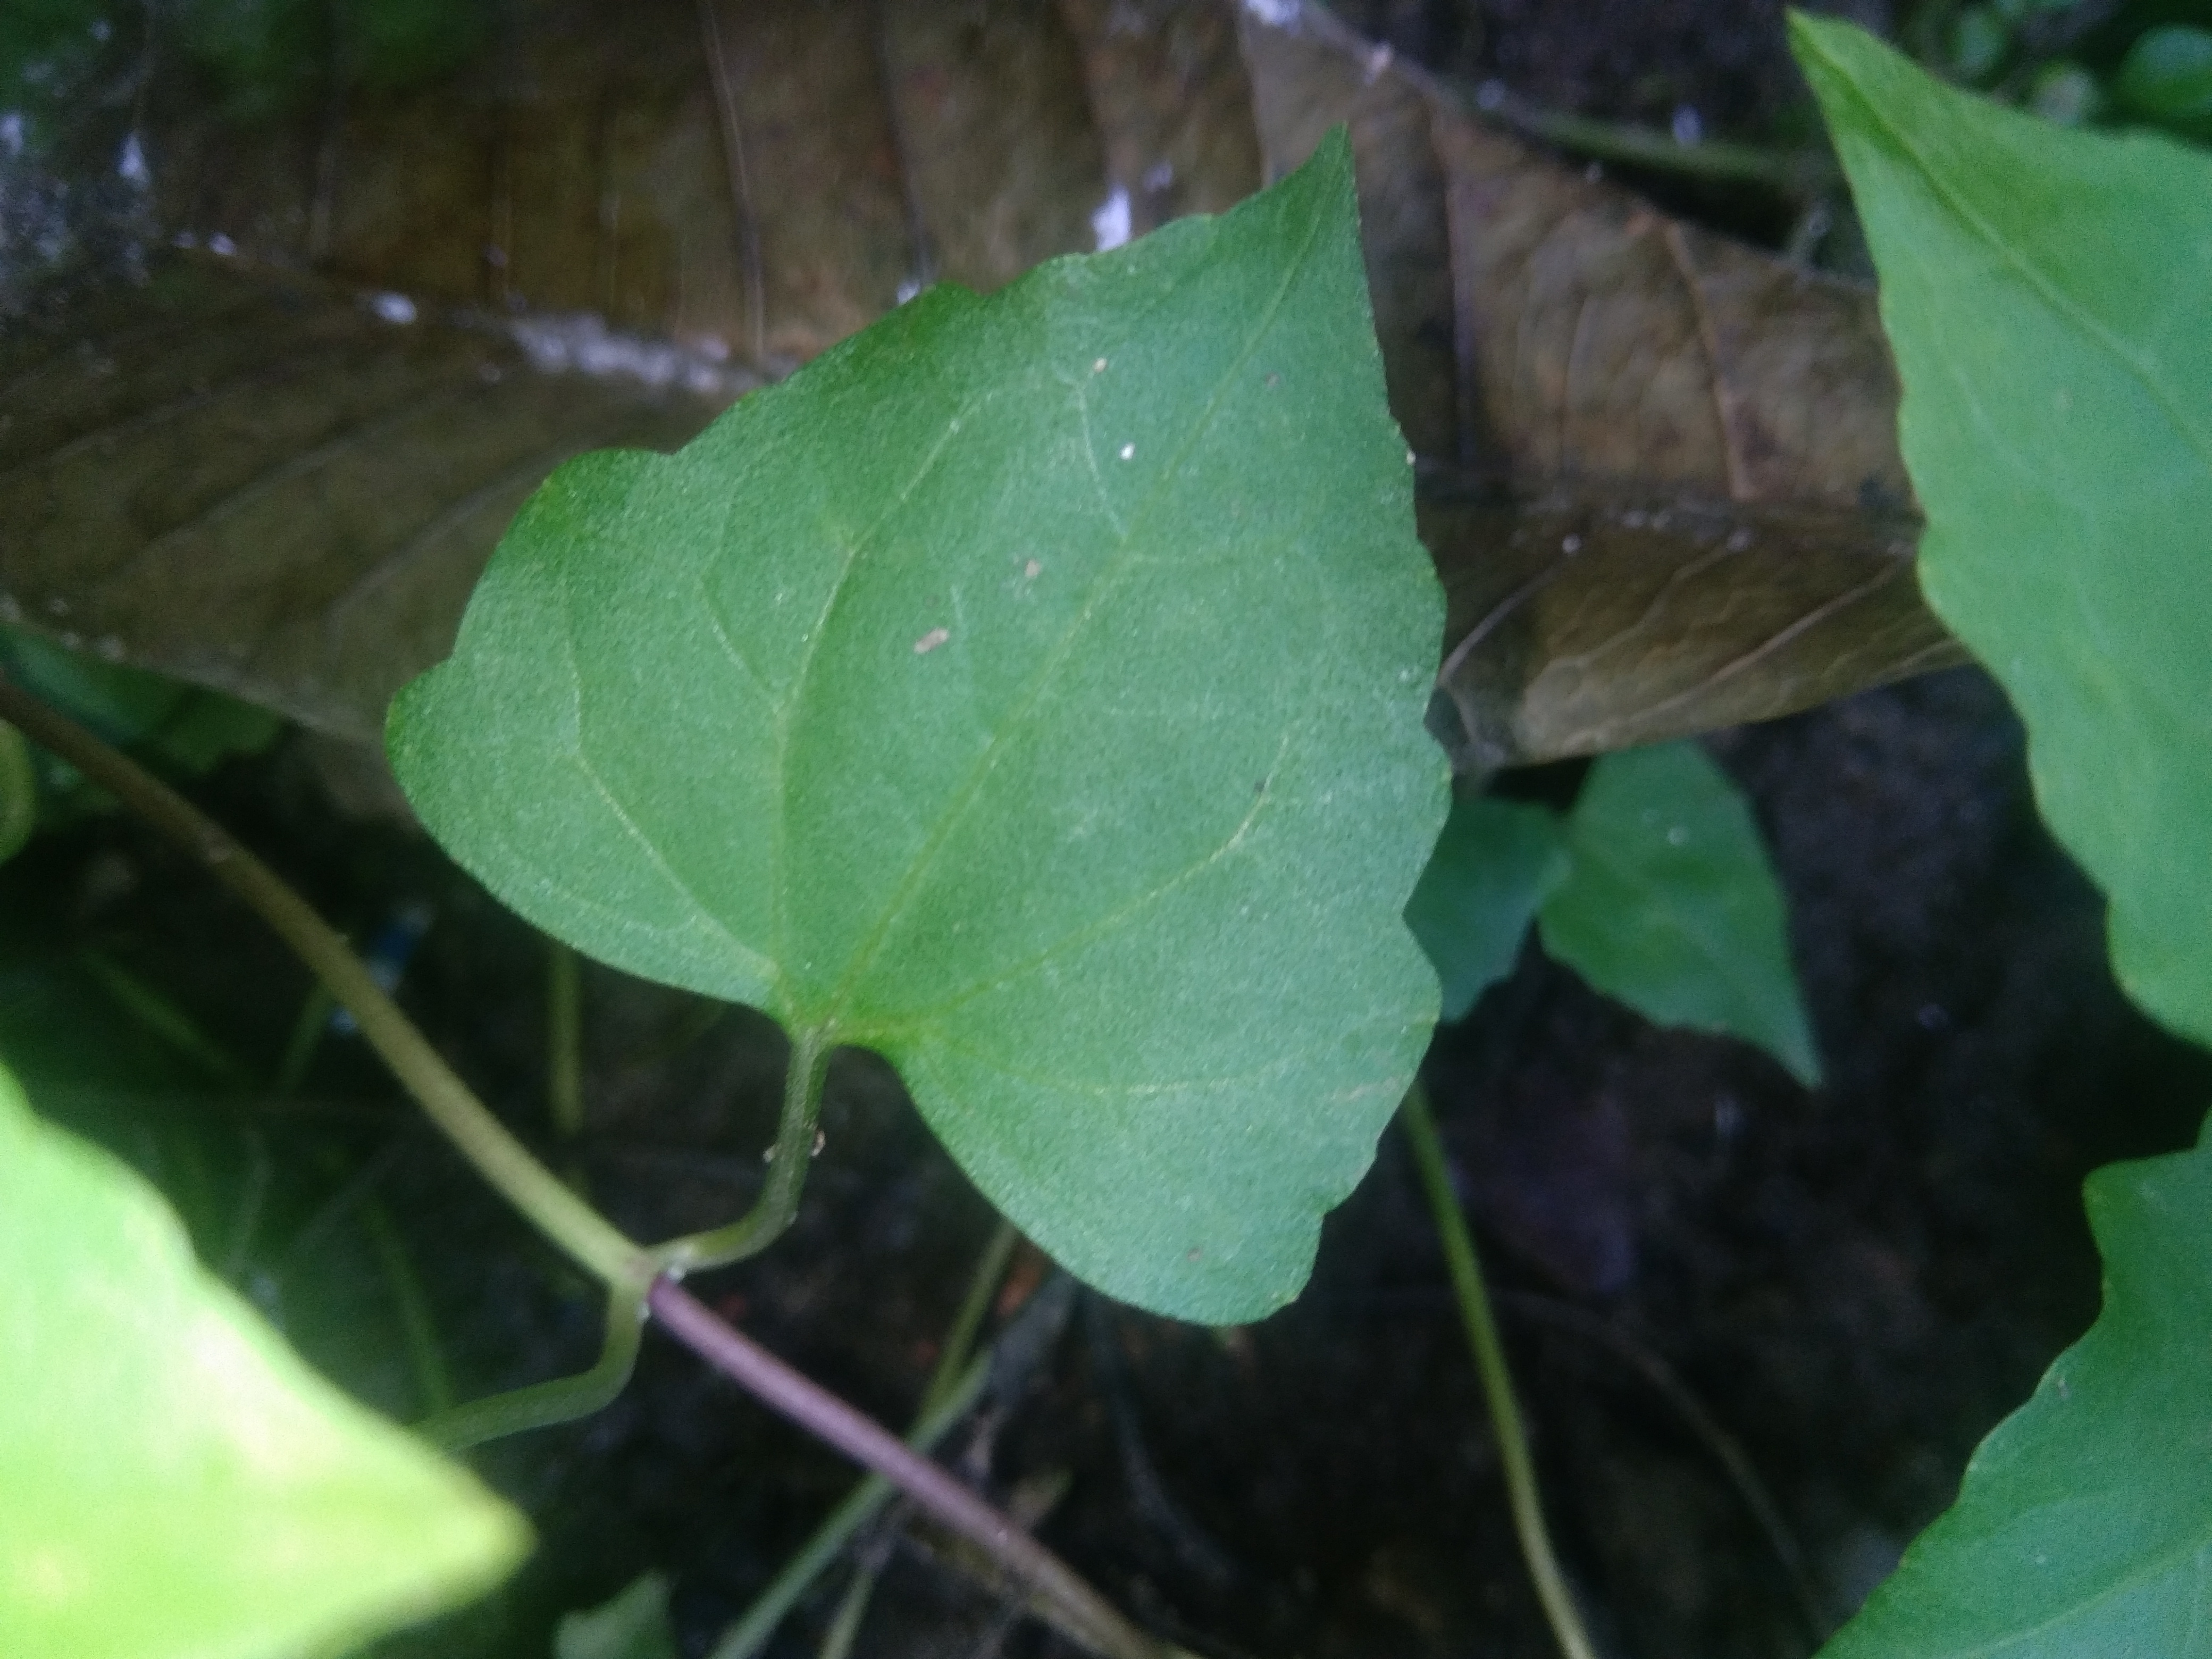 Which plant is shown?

bitter vine
